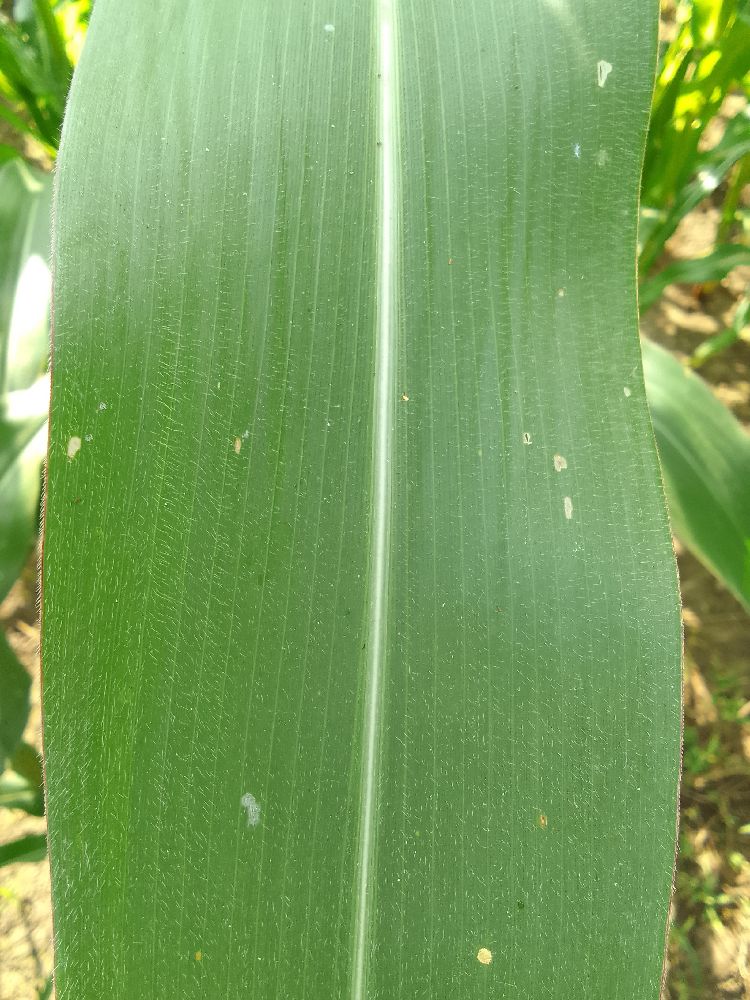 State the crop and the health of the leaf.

maize, healthy
